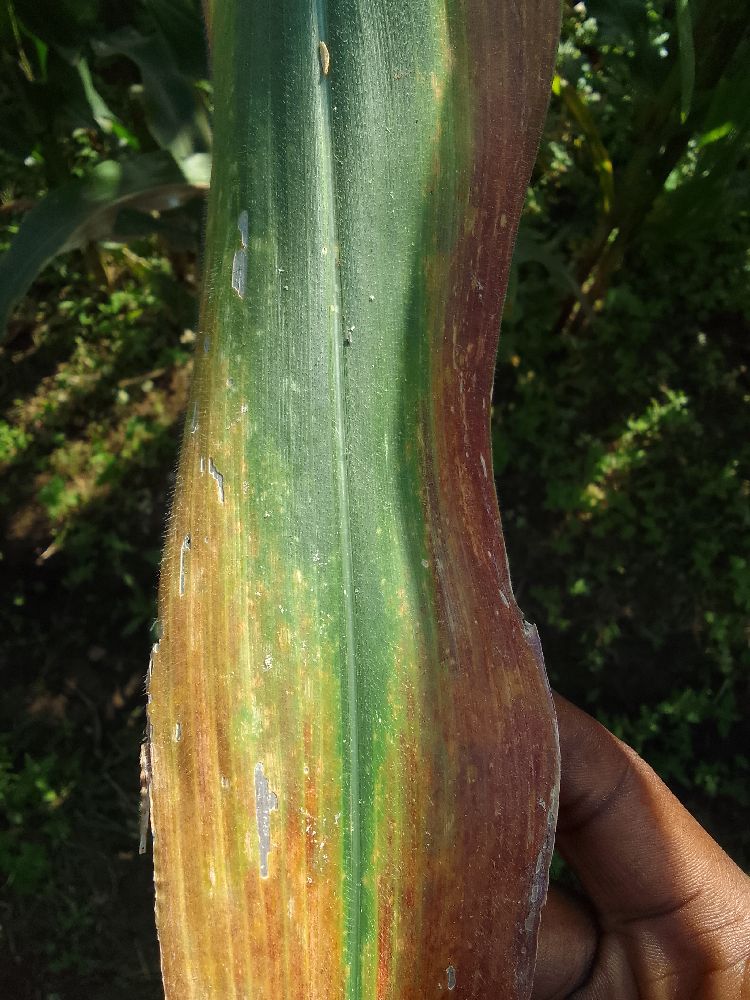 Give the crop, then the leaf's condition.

maize, maize lethal necrosis
